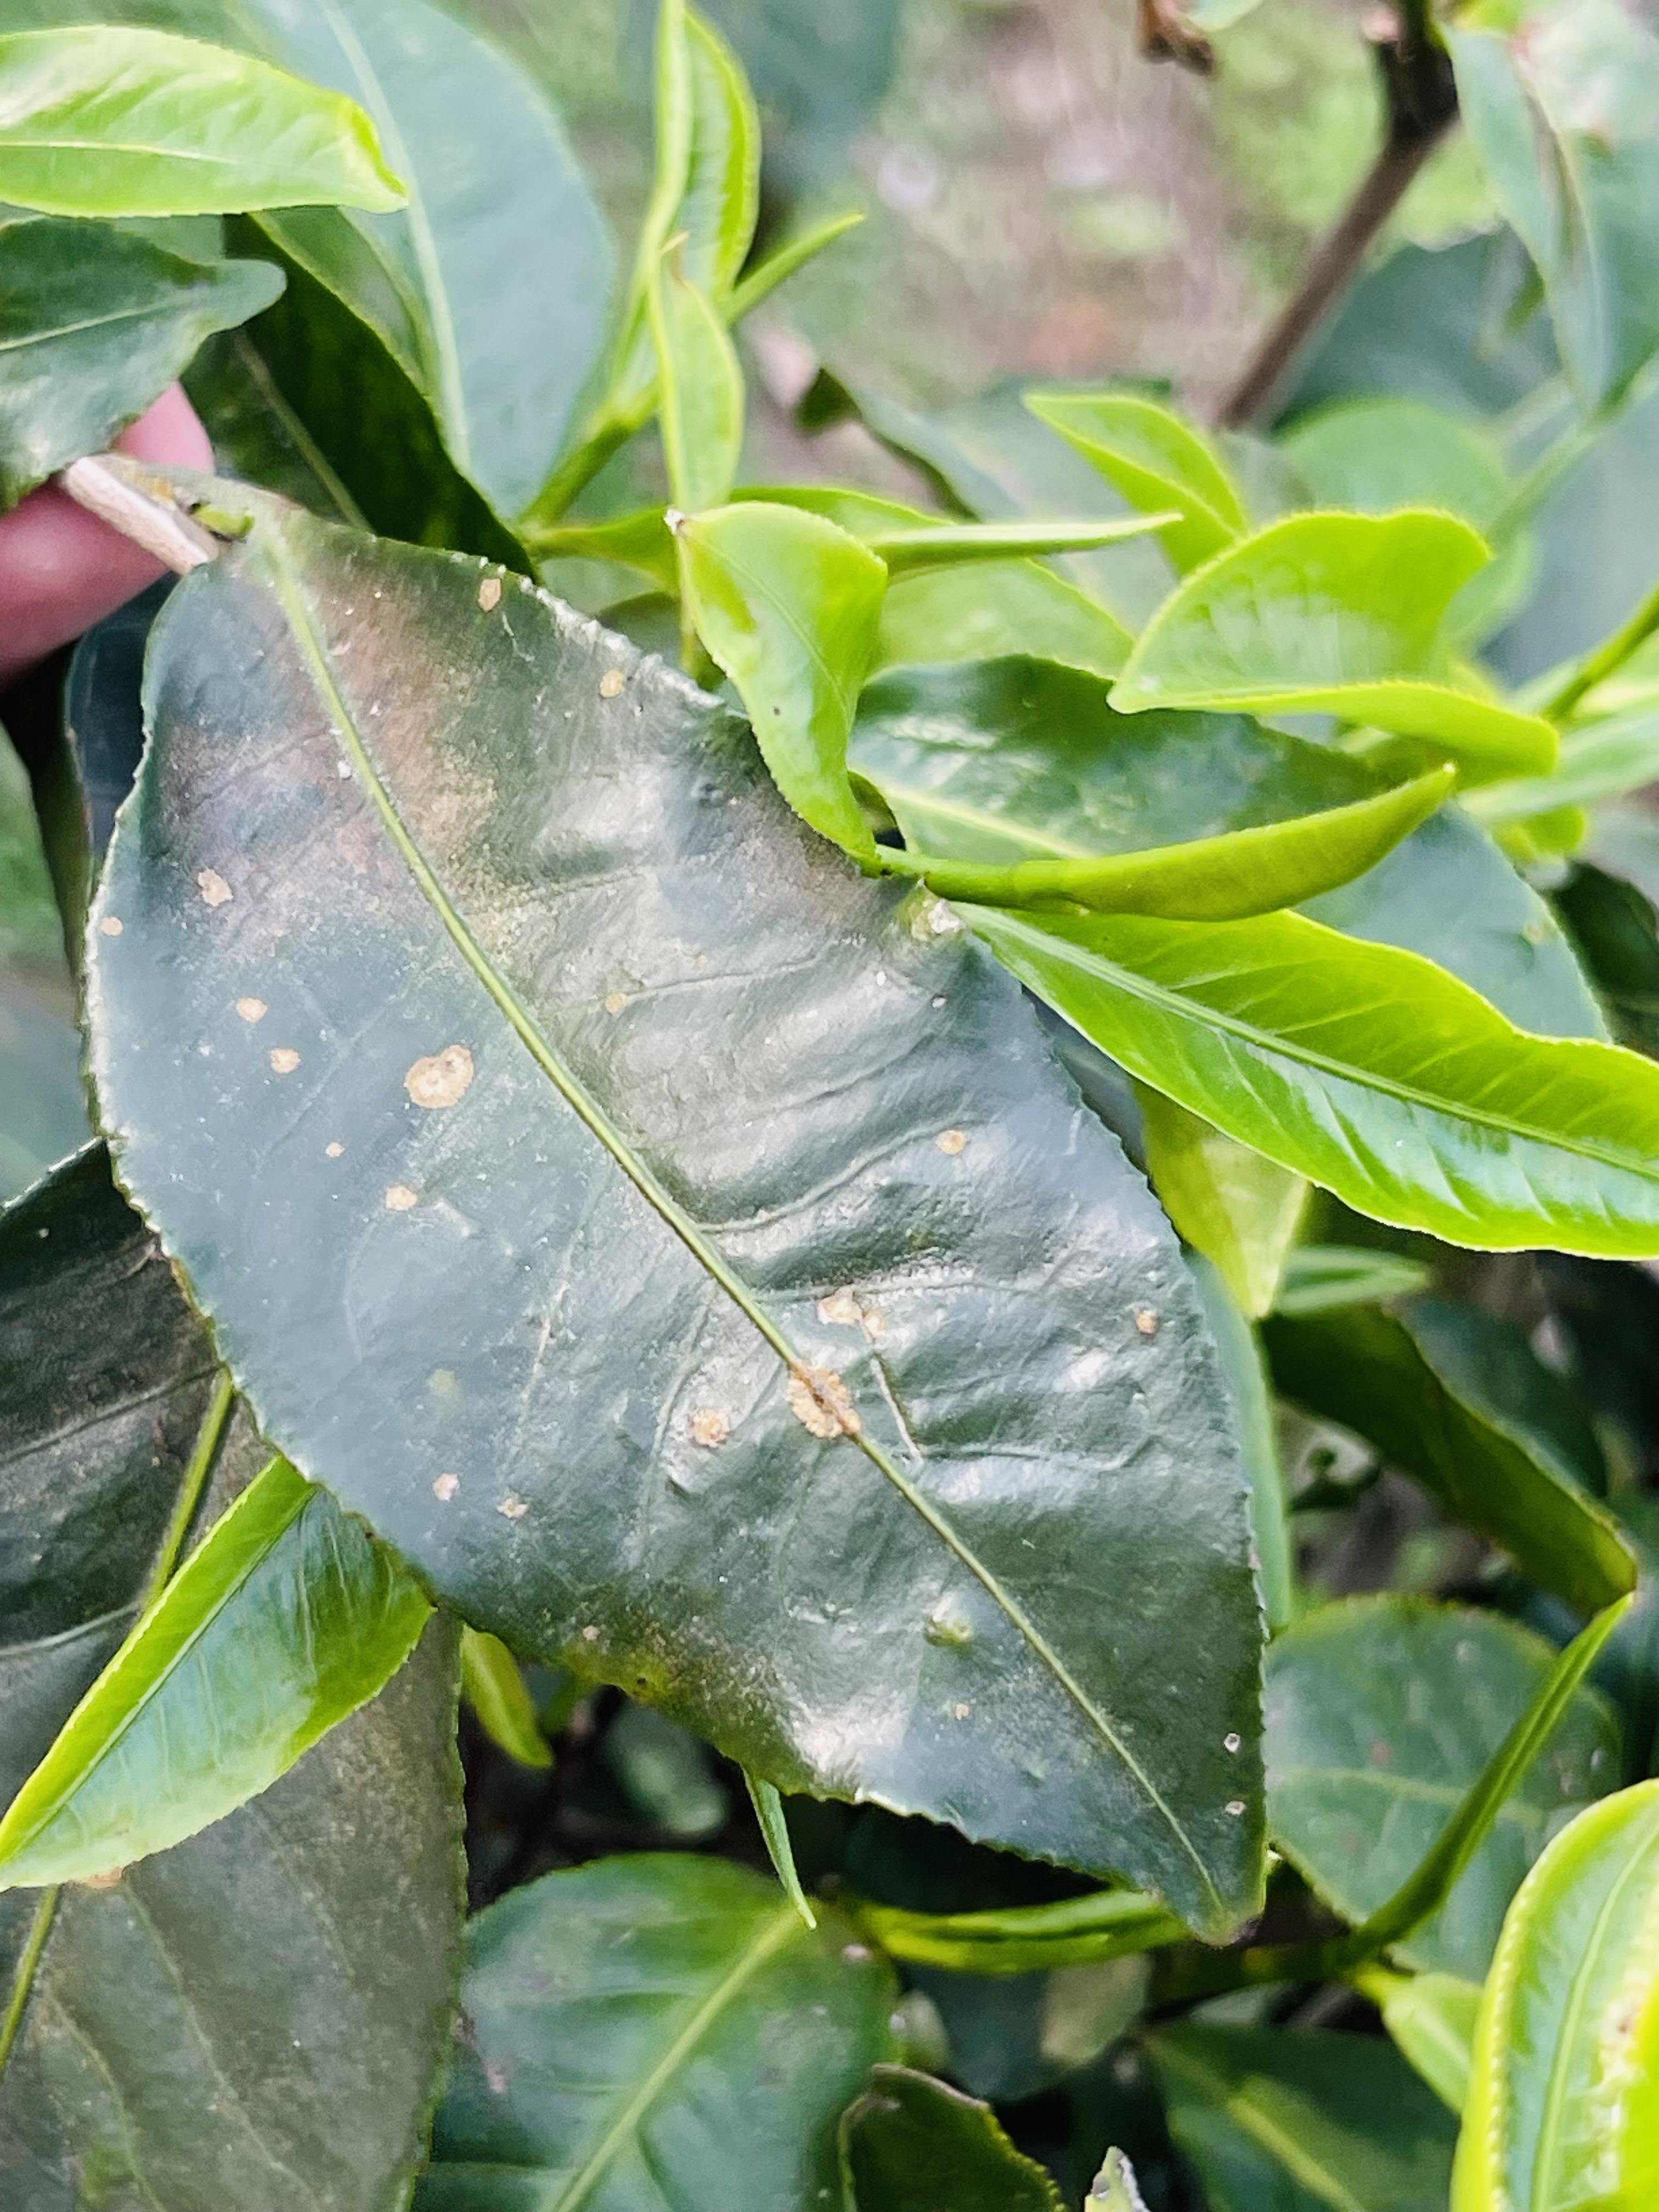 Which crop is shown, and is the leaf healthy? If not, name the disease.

tea, red rust
